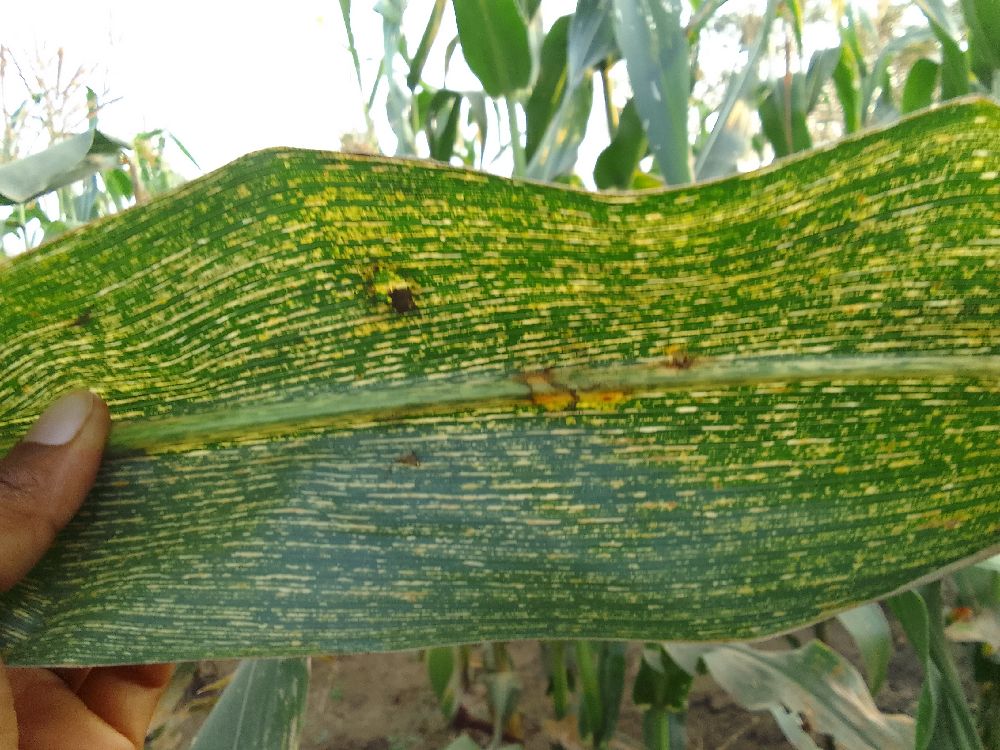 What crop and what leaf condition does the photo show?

maize, maize streak virus
